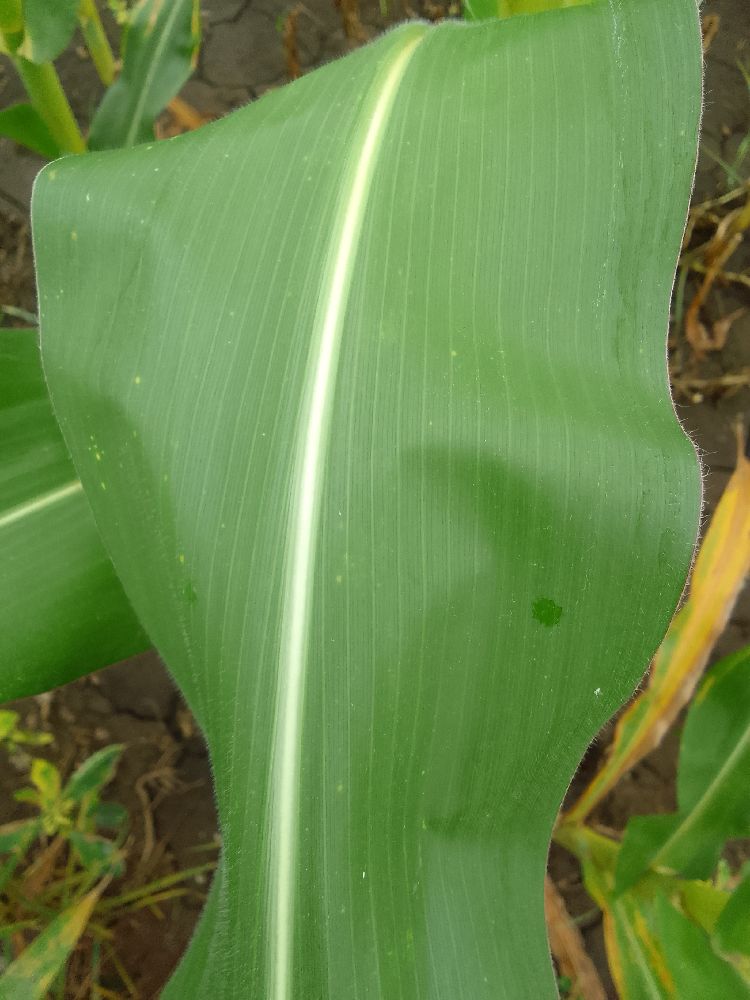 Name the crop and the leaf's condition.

maize, healthy
